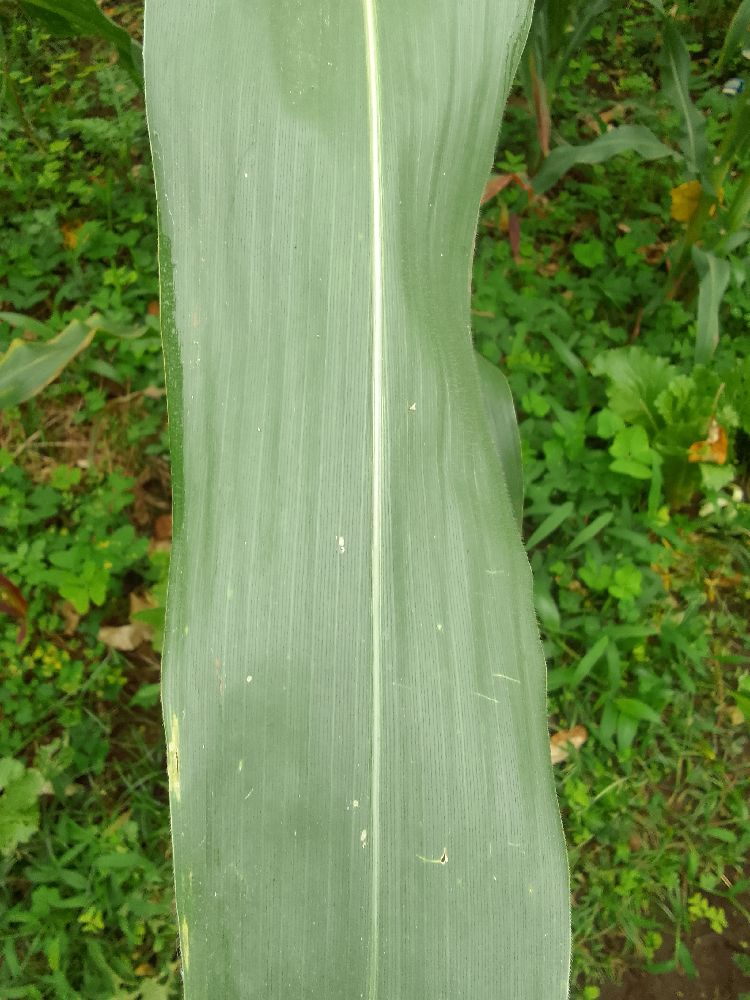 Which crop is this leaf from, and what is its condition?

maize, healthy
